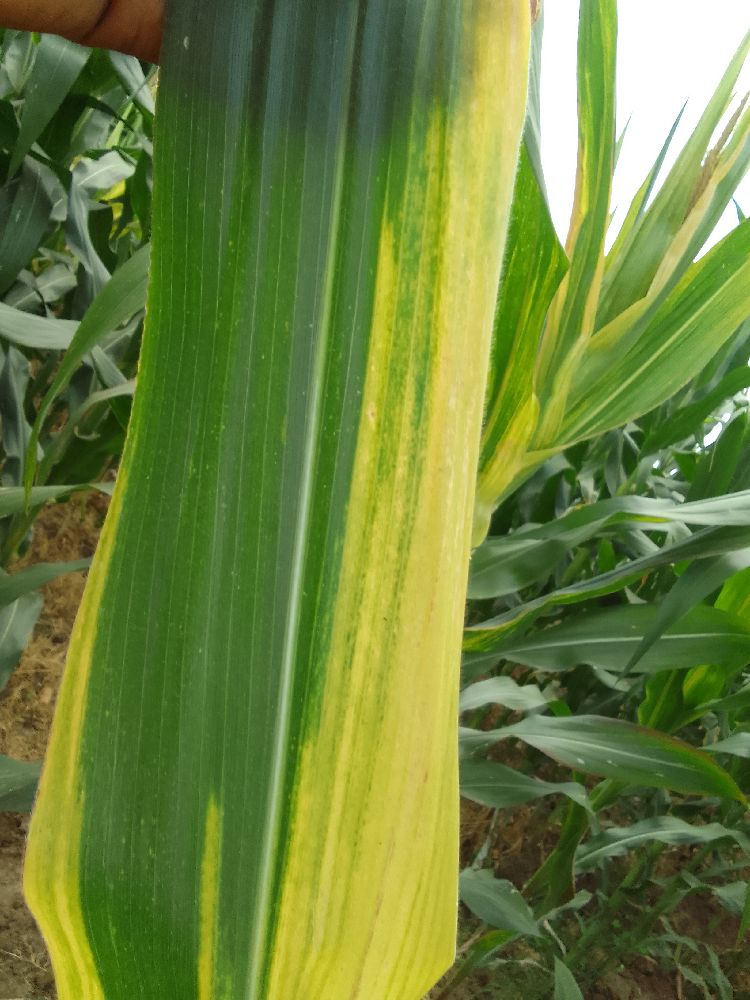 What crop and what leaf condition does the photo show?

maize, maize lethal necrosis
